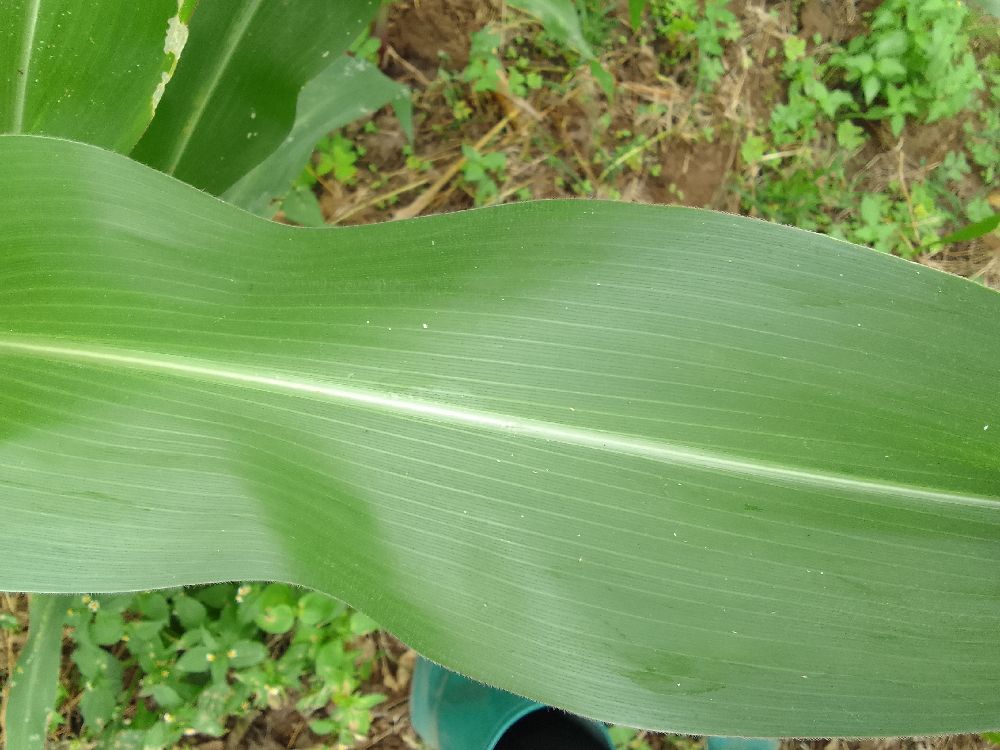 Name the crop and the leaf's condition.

maize, healthy
